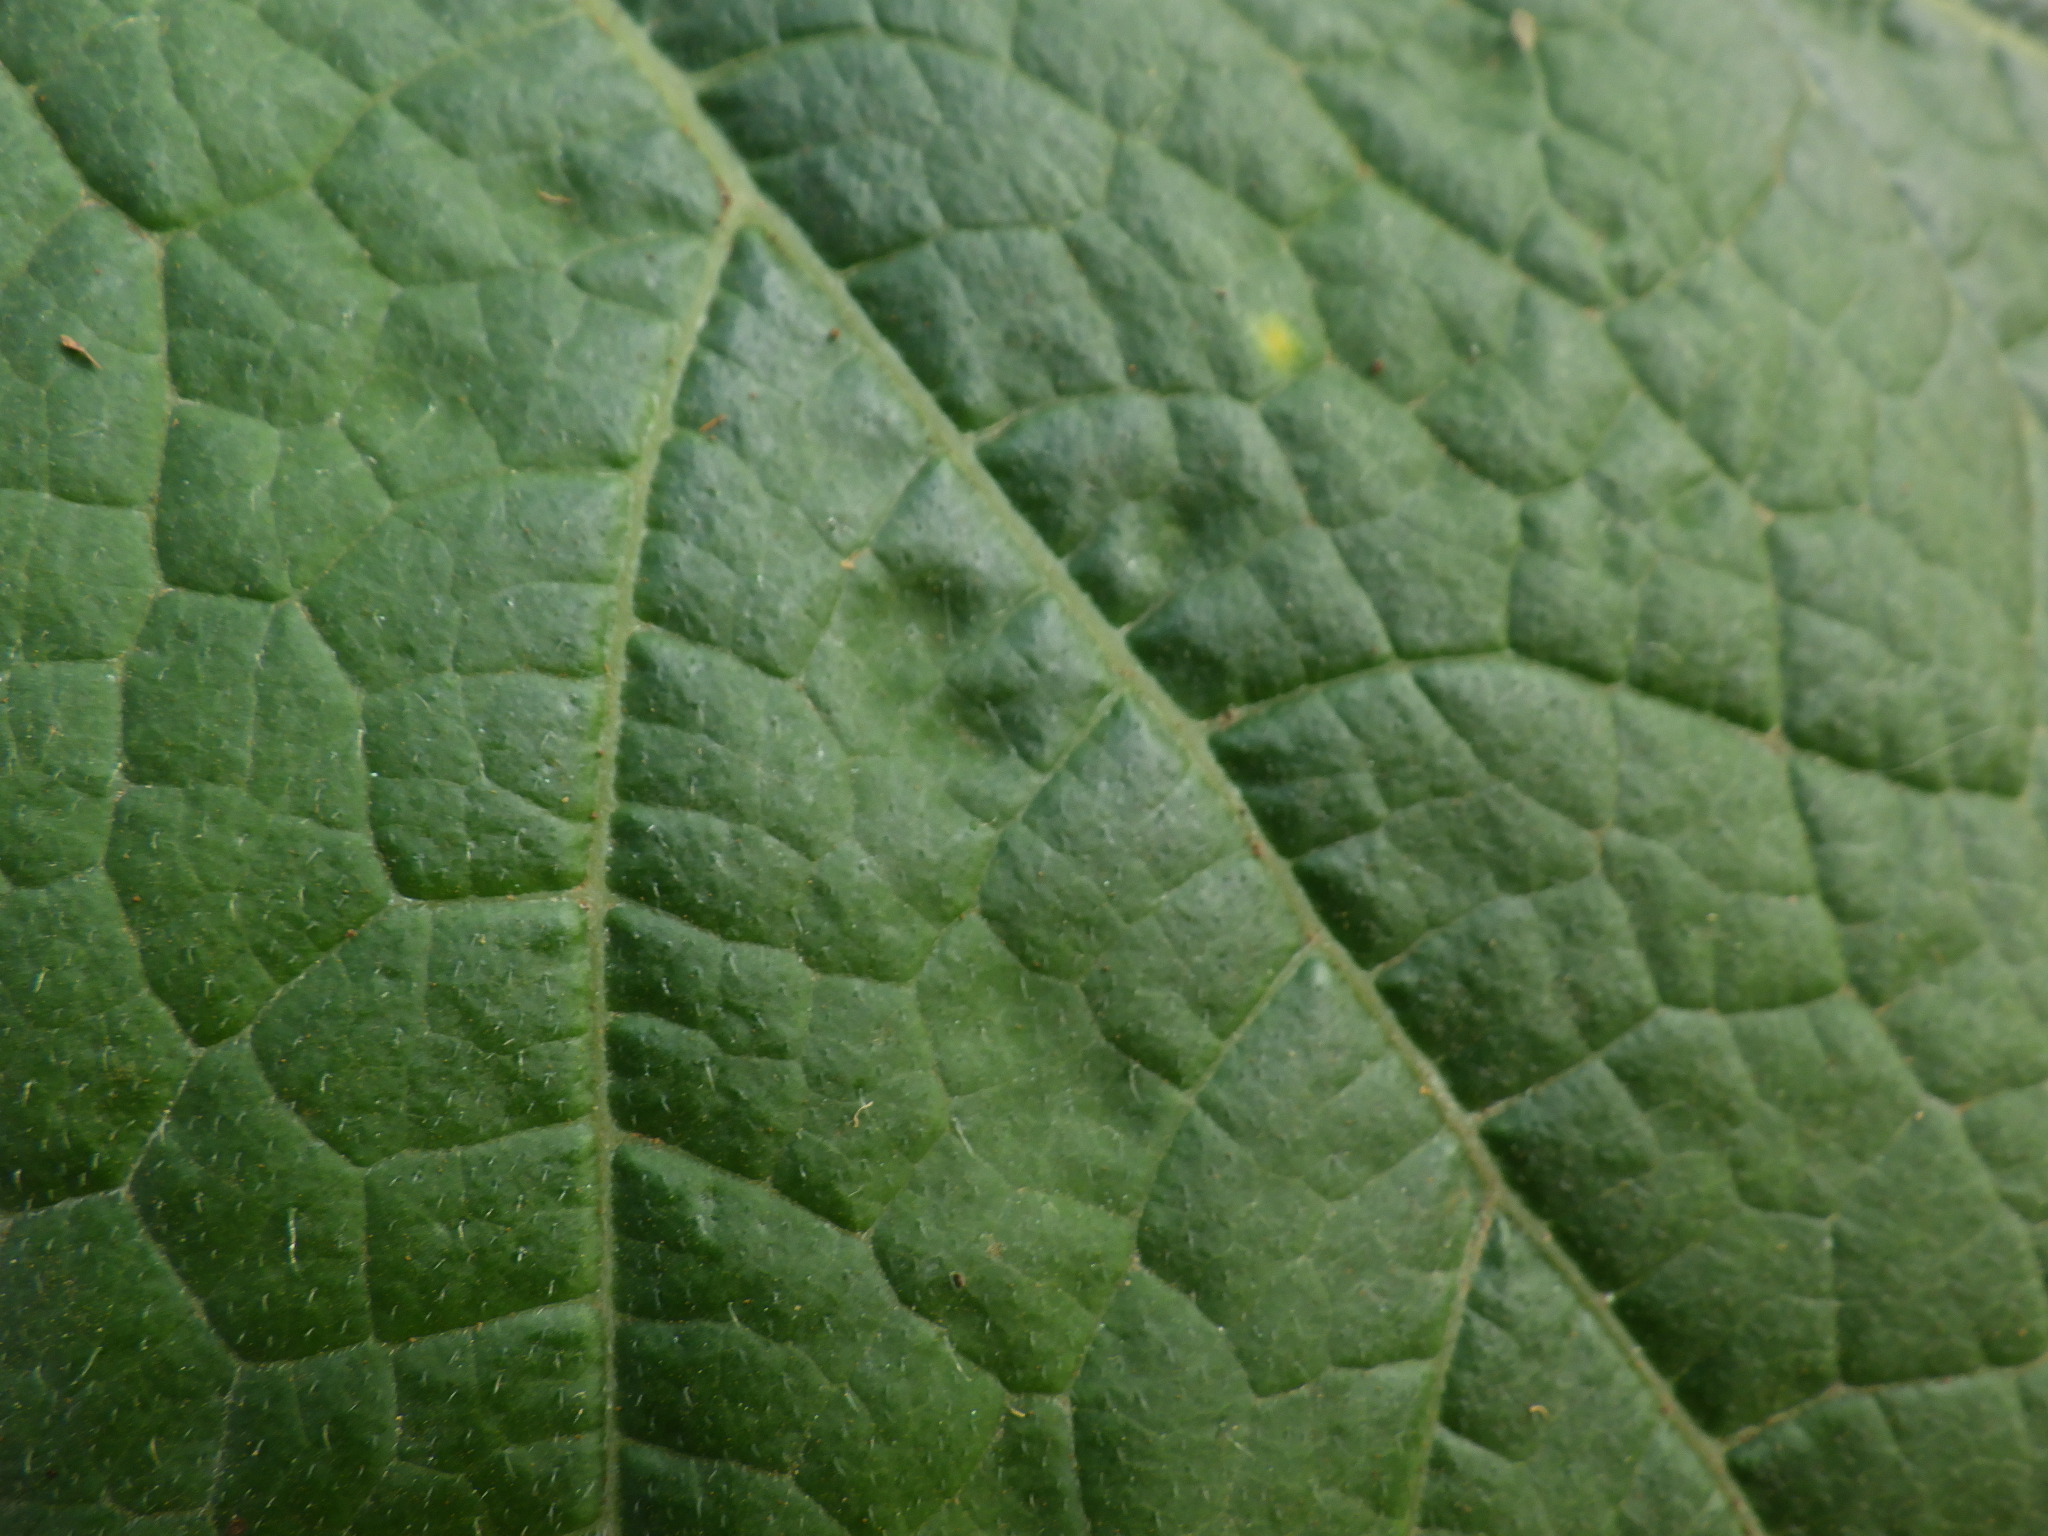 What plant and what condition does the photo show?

zucchini, healthy
